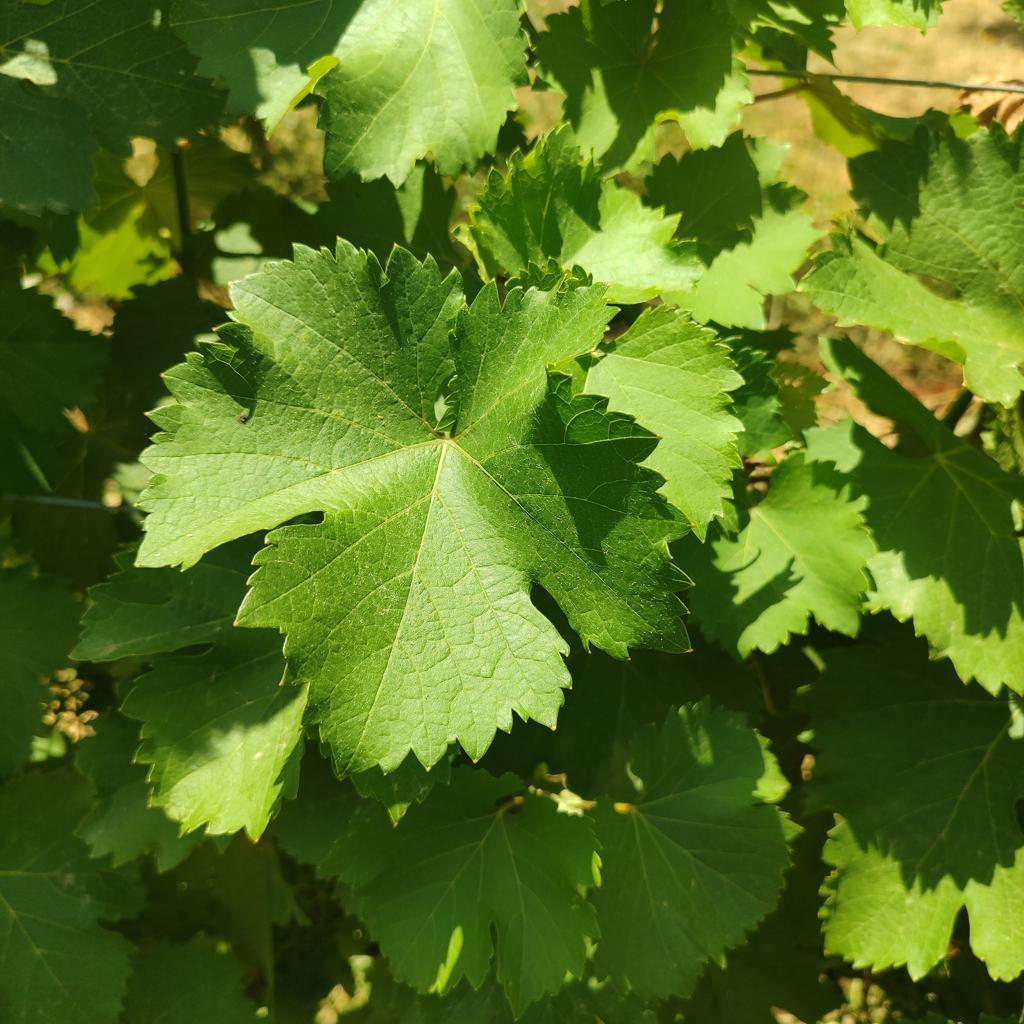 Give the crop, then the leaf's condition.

grapevine, healthy
